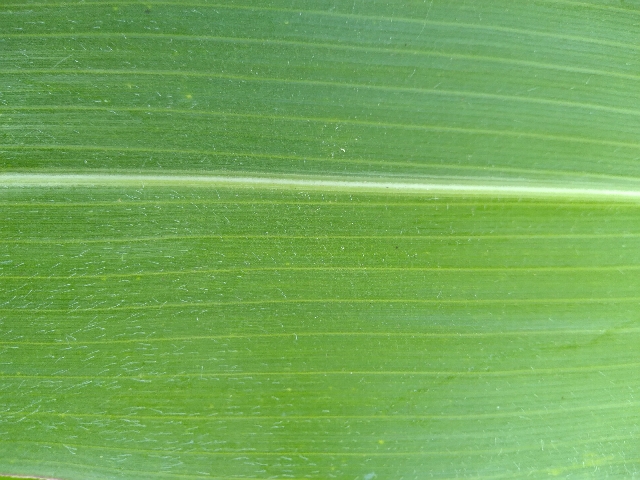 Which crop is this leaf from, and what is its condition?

maize, healthy
